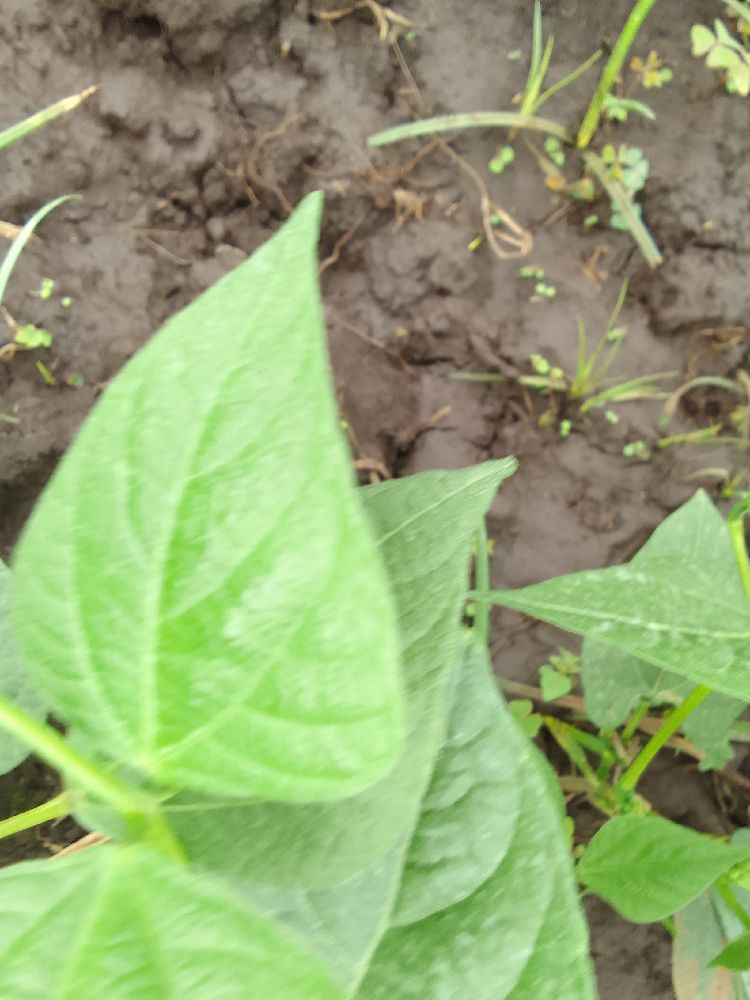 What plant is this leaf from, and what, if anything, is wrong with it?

common bean, healthy
